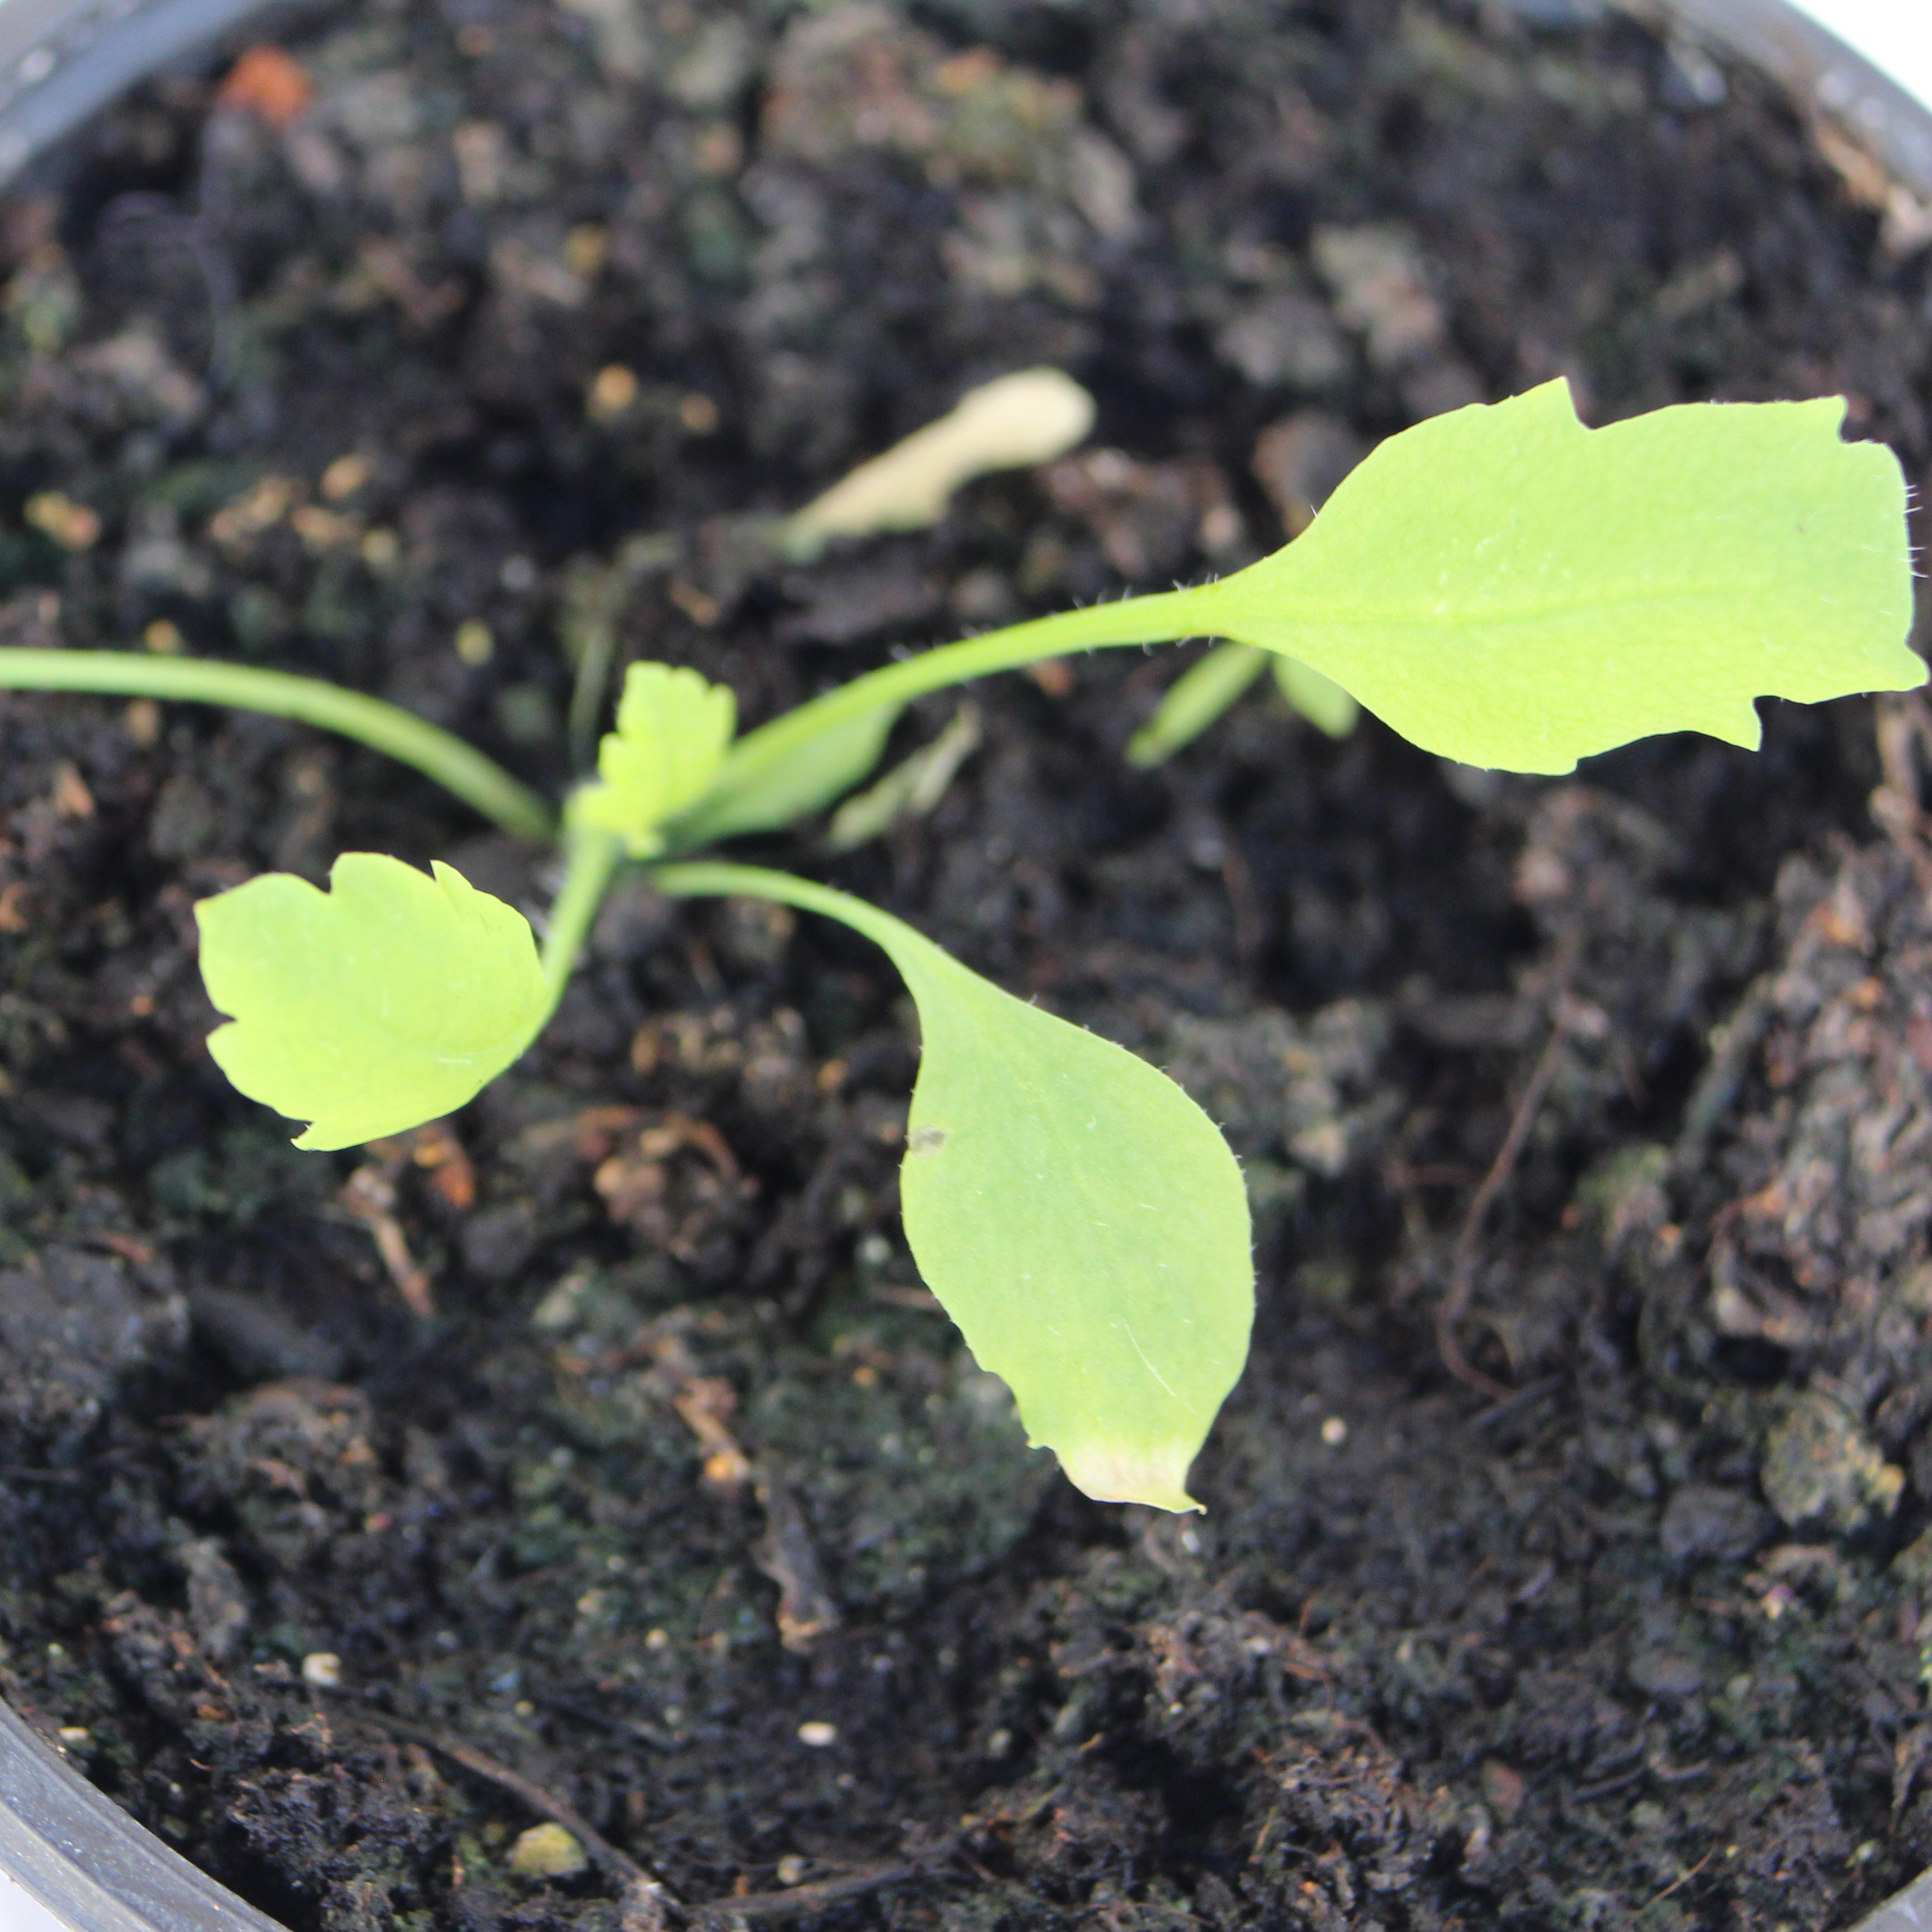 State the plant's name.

Papaver rhoeas
